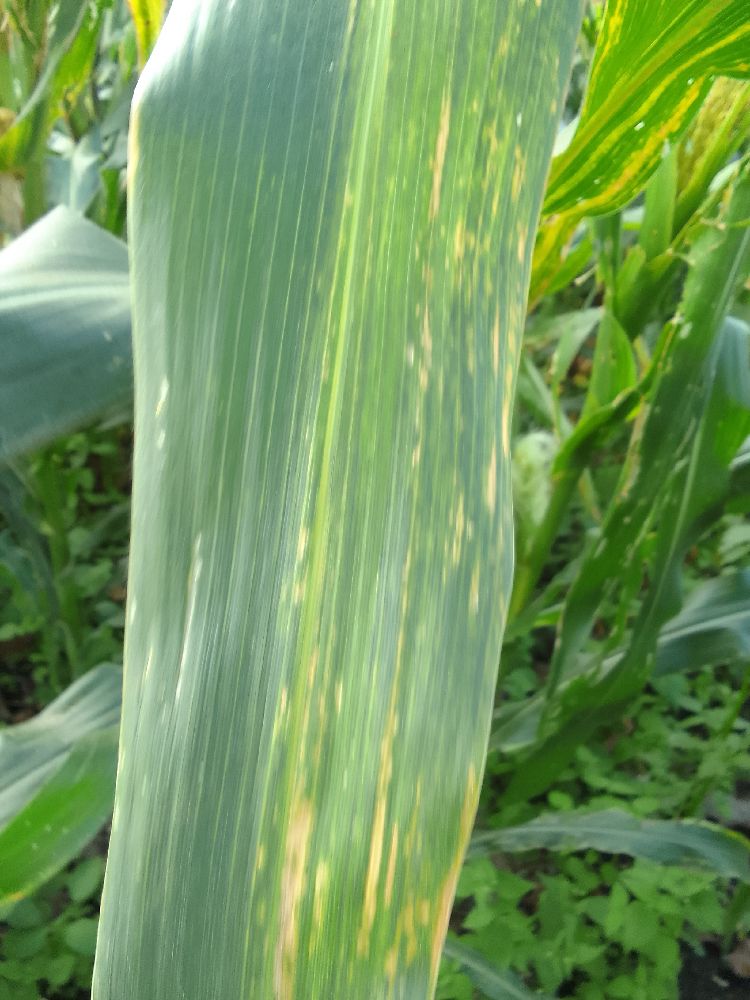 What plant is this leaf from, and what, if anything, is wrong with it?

maize, maize lethal necrosis
